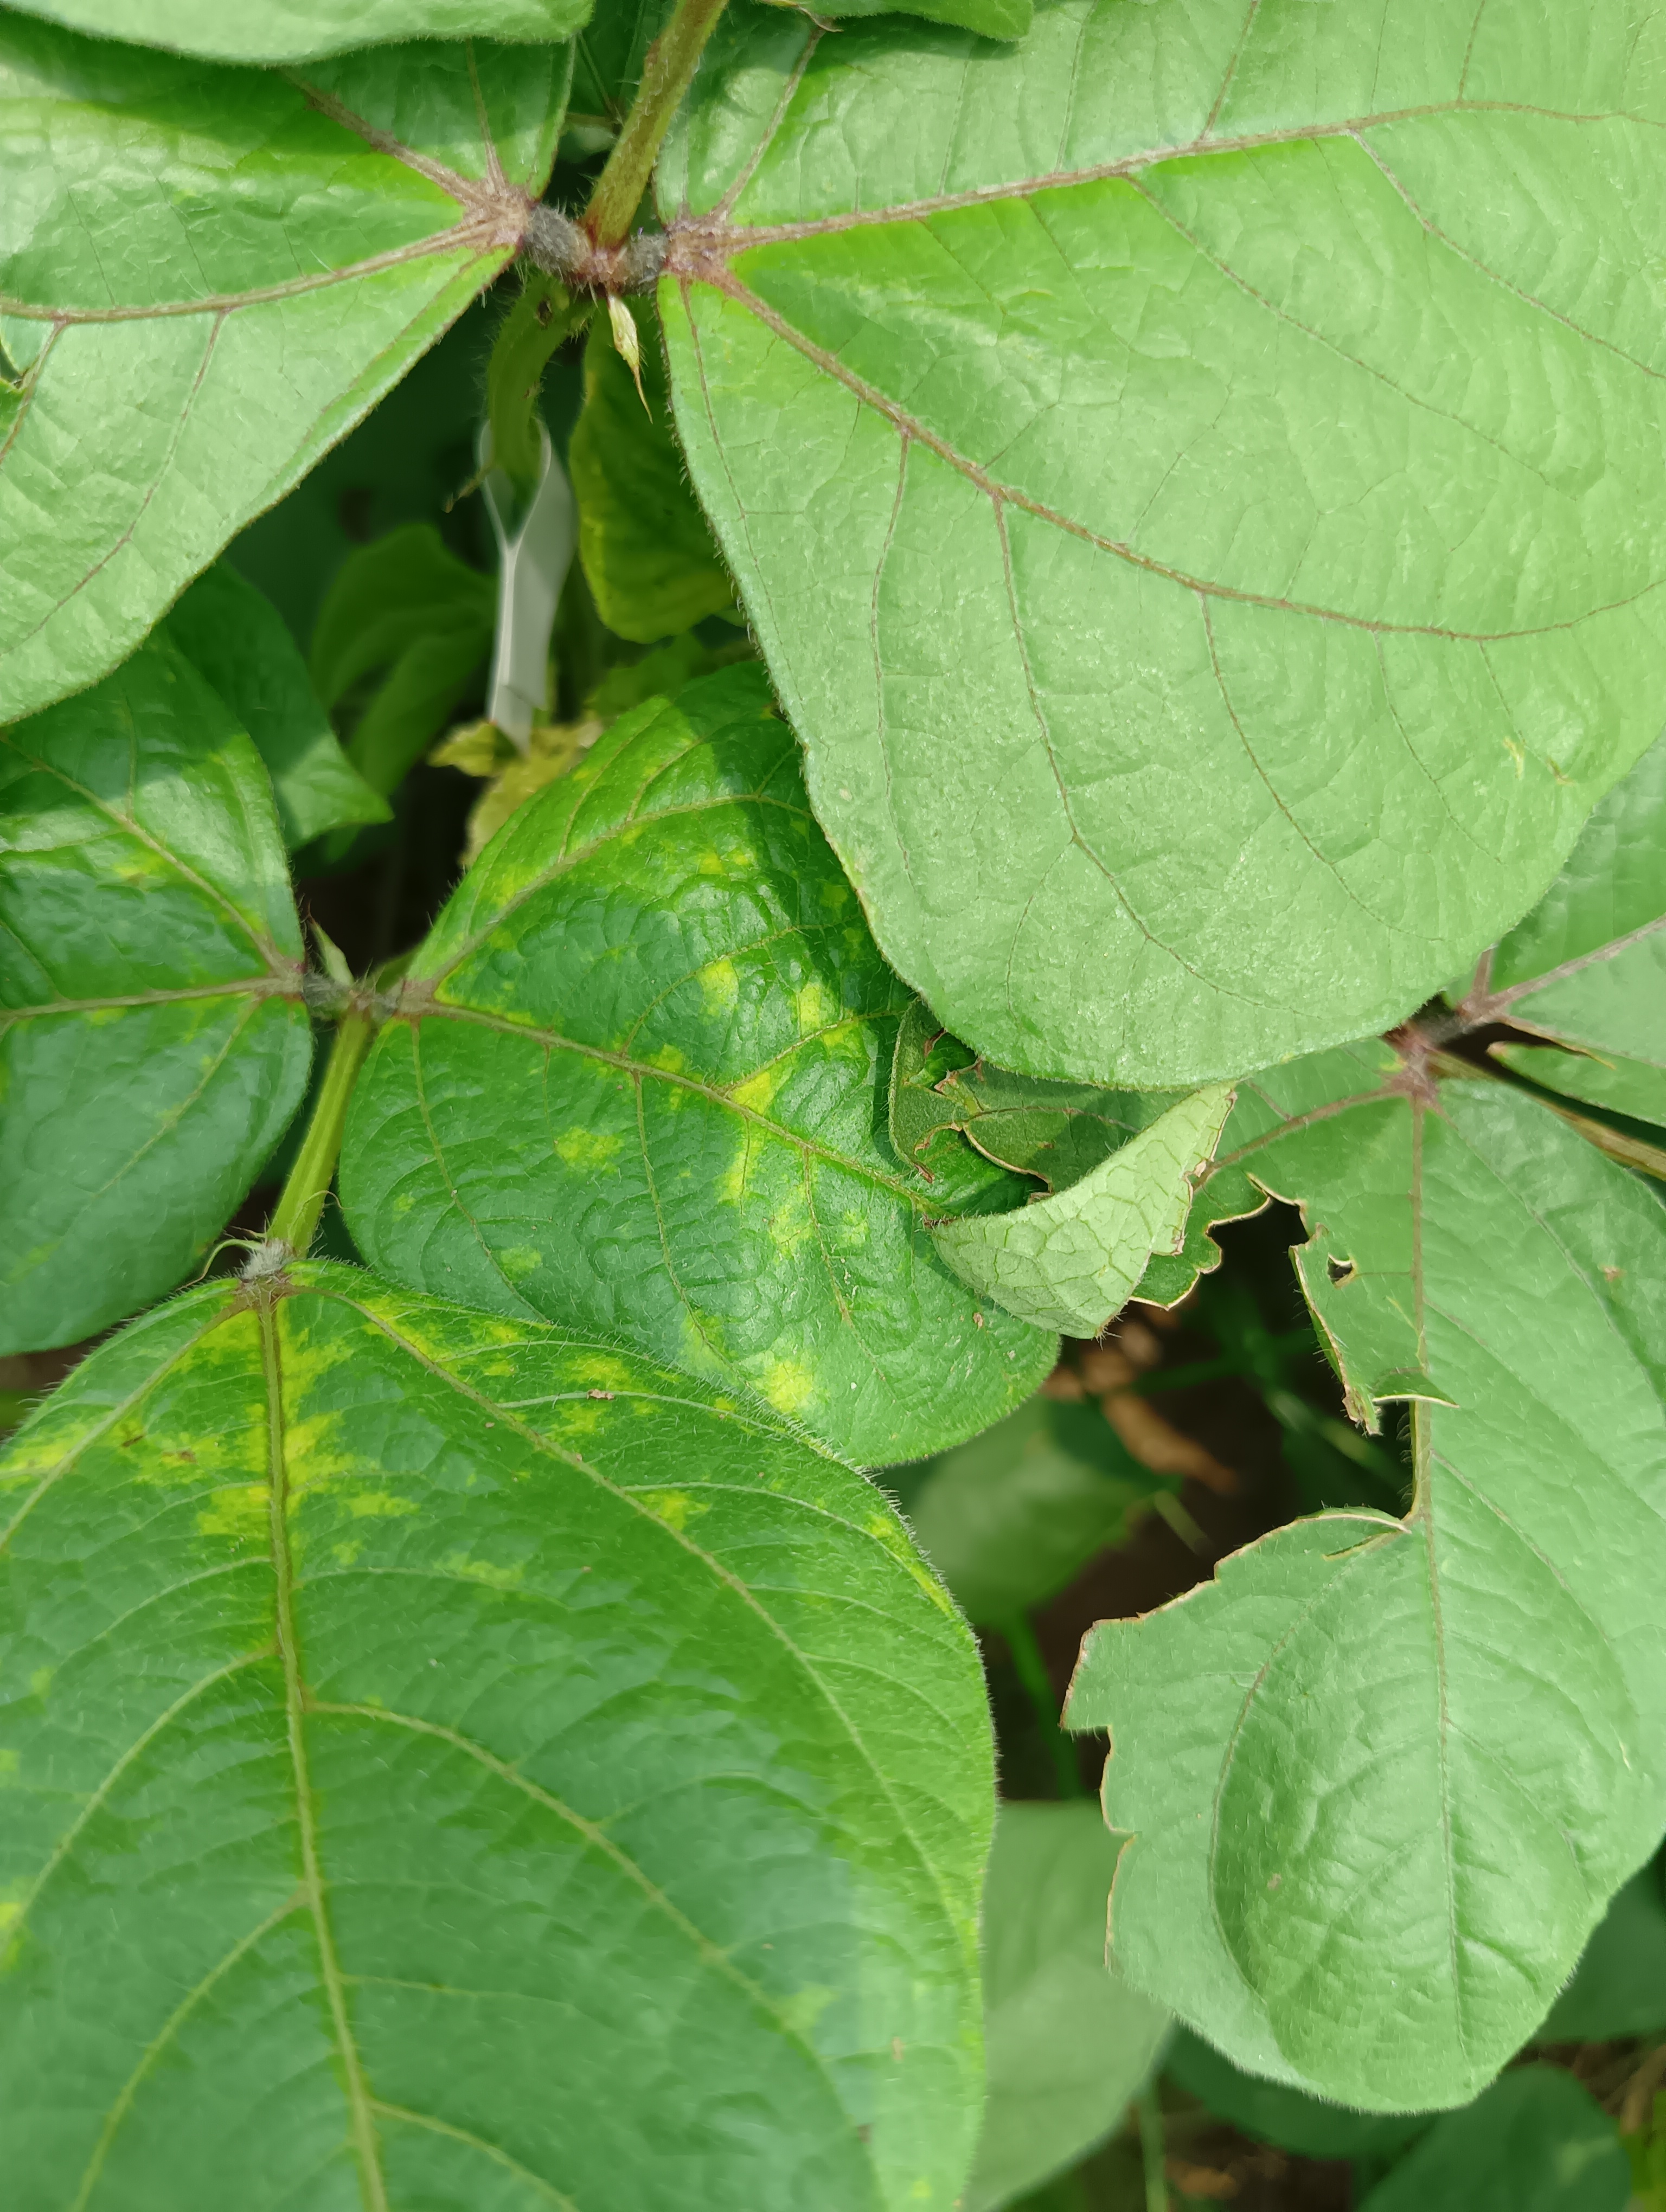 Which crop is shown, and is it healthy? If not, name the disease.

mungbean, yellow mosaic
